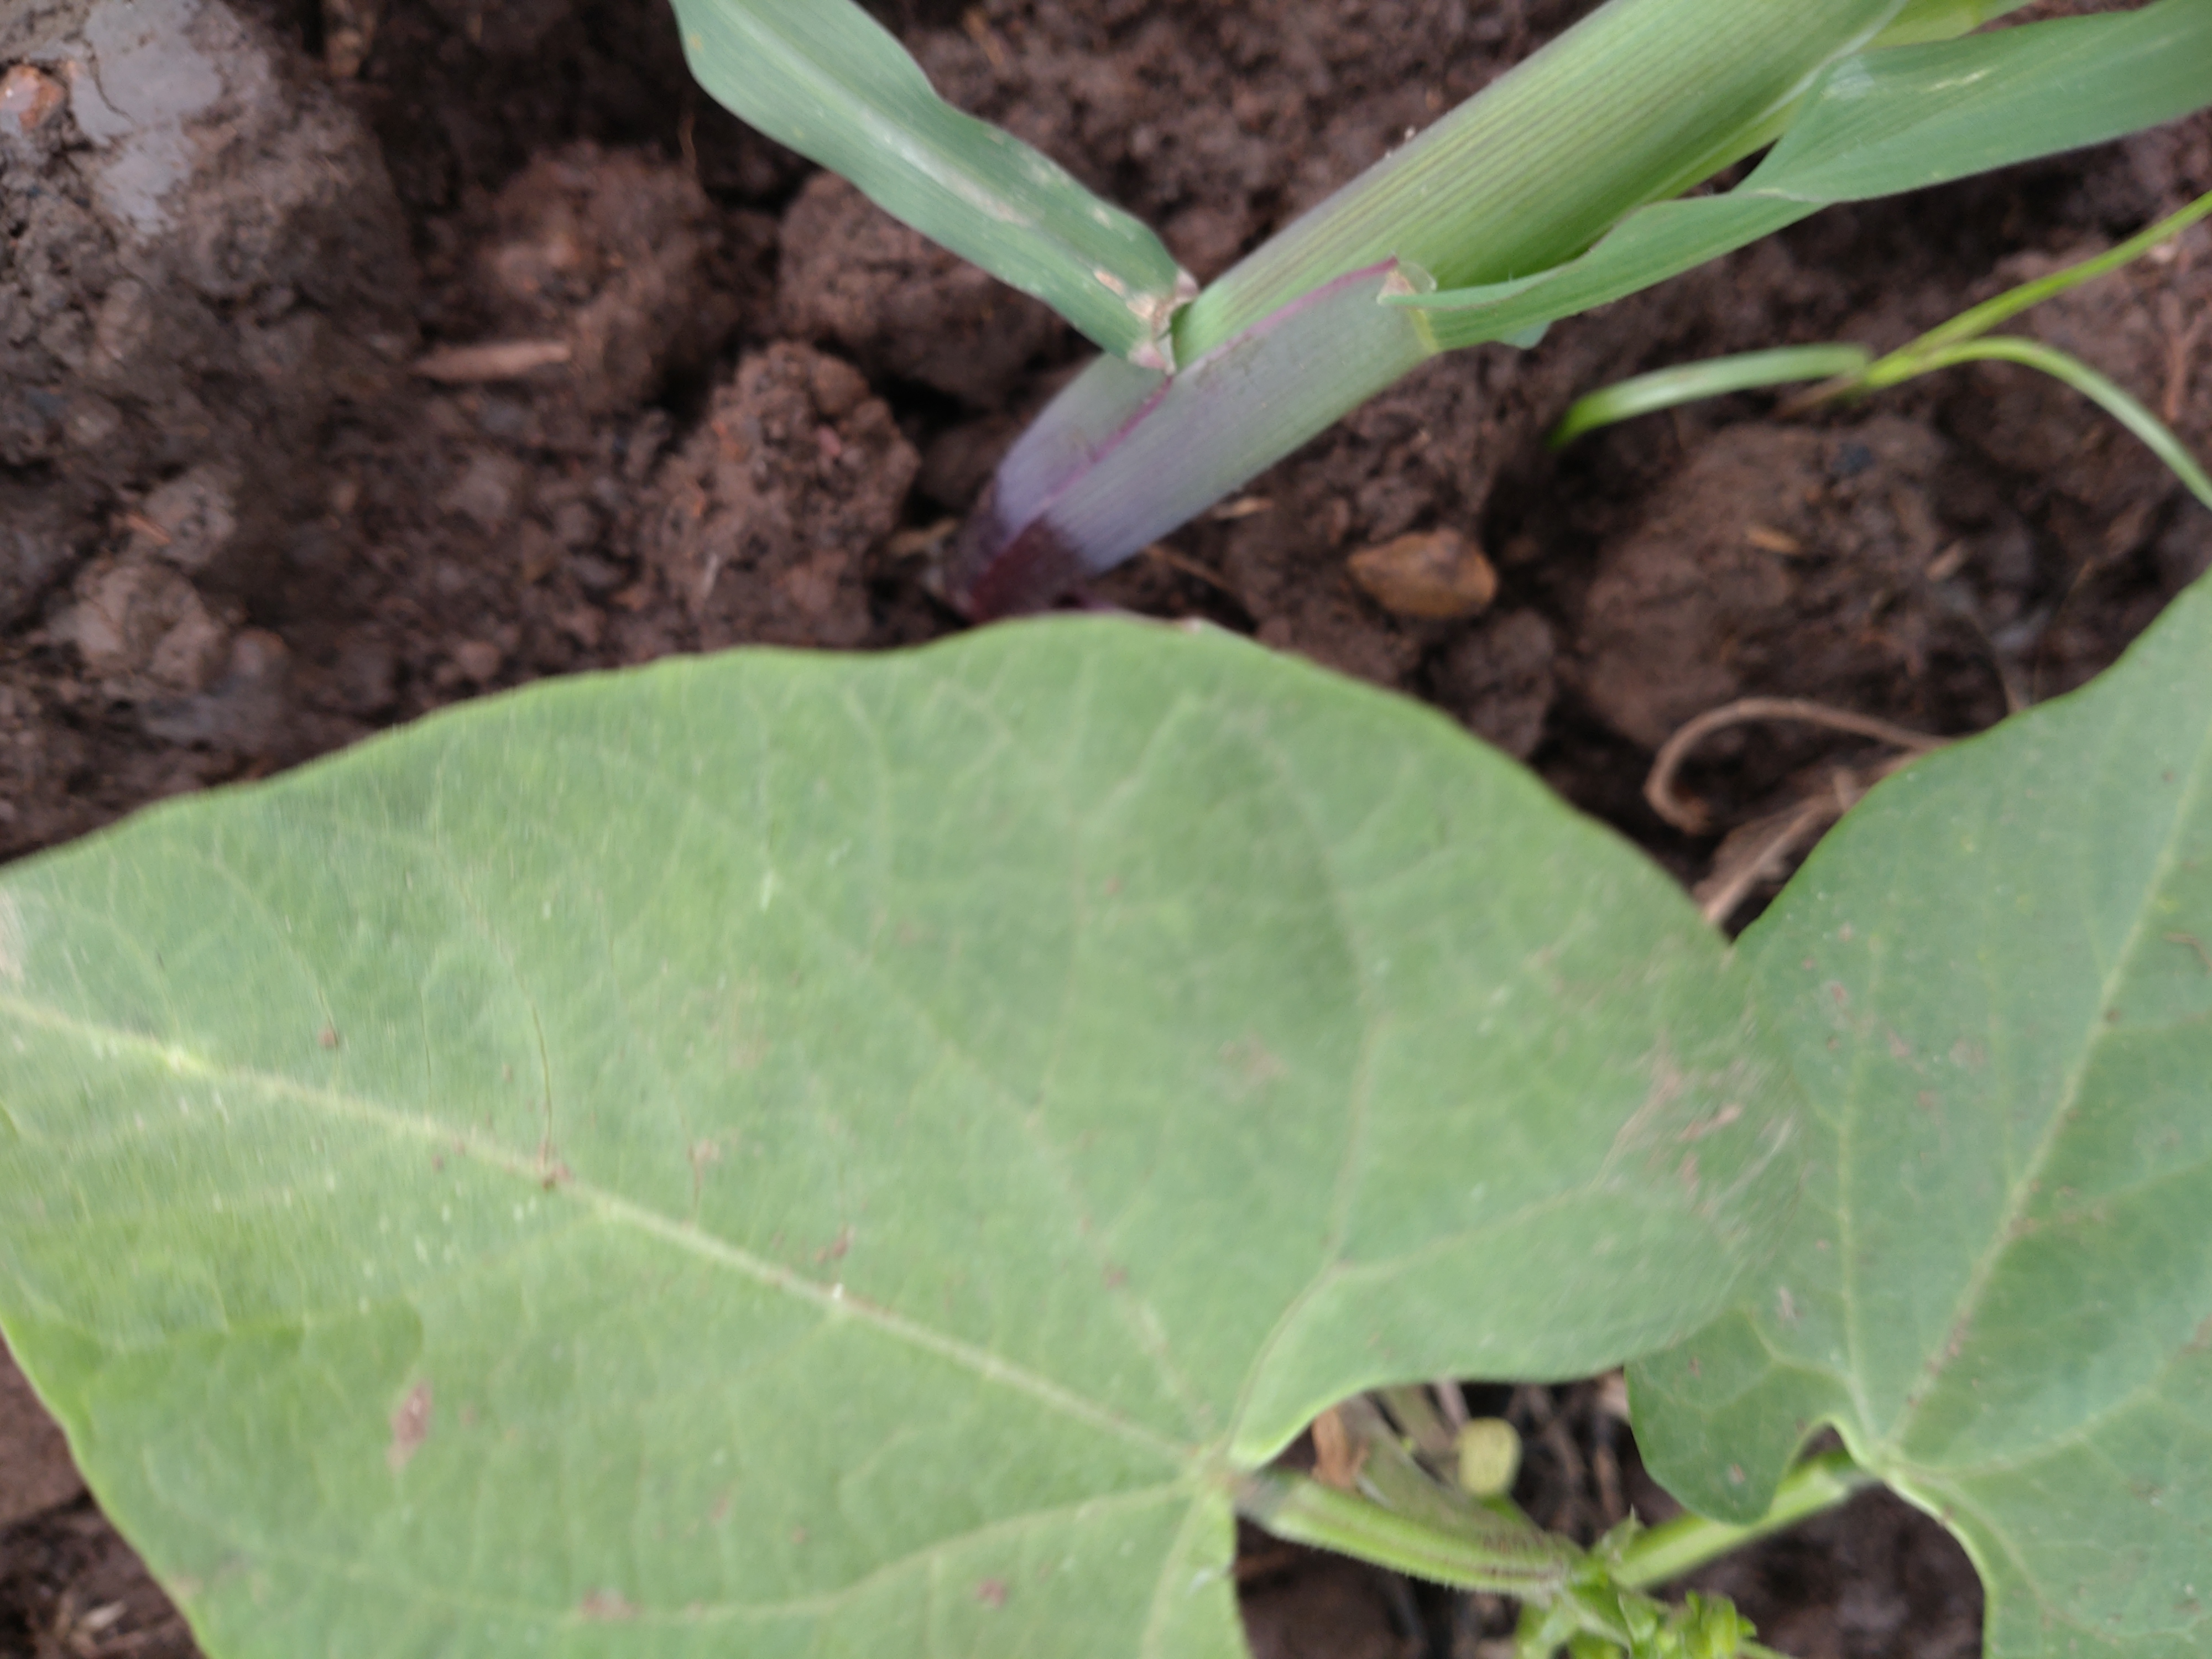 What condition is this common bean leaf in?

healthy
